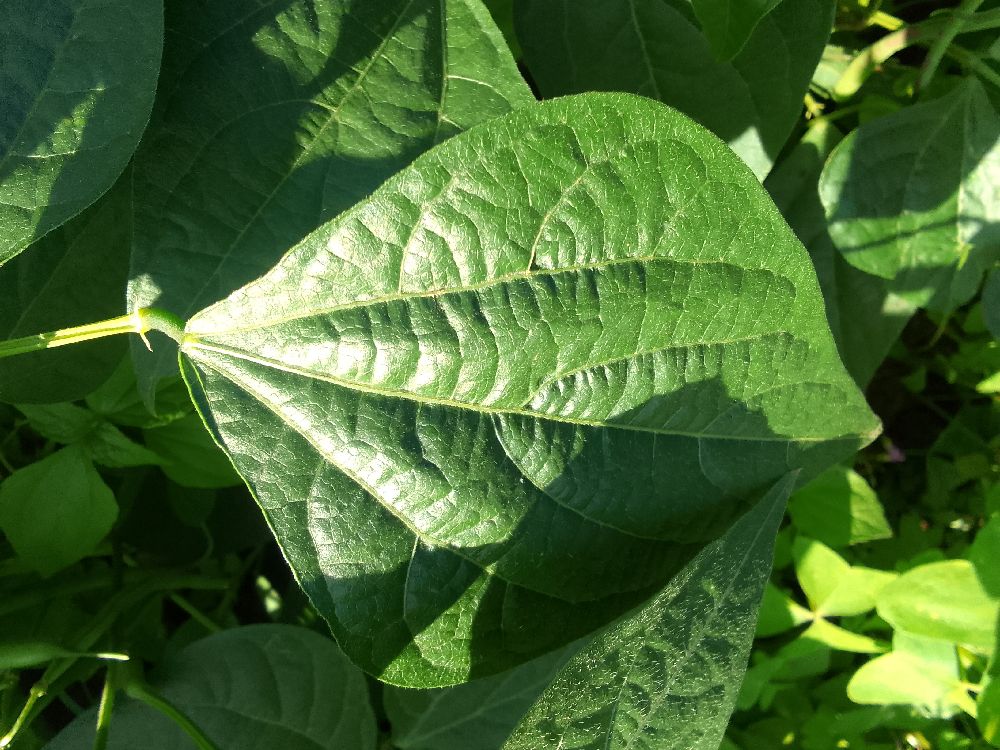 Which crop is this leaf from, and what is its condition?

common bean, healthy
